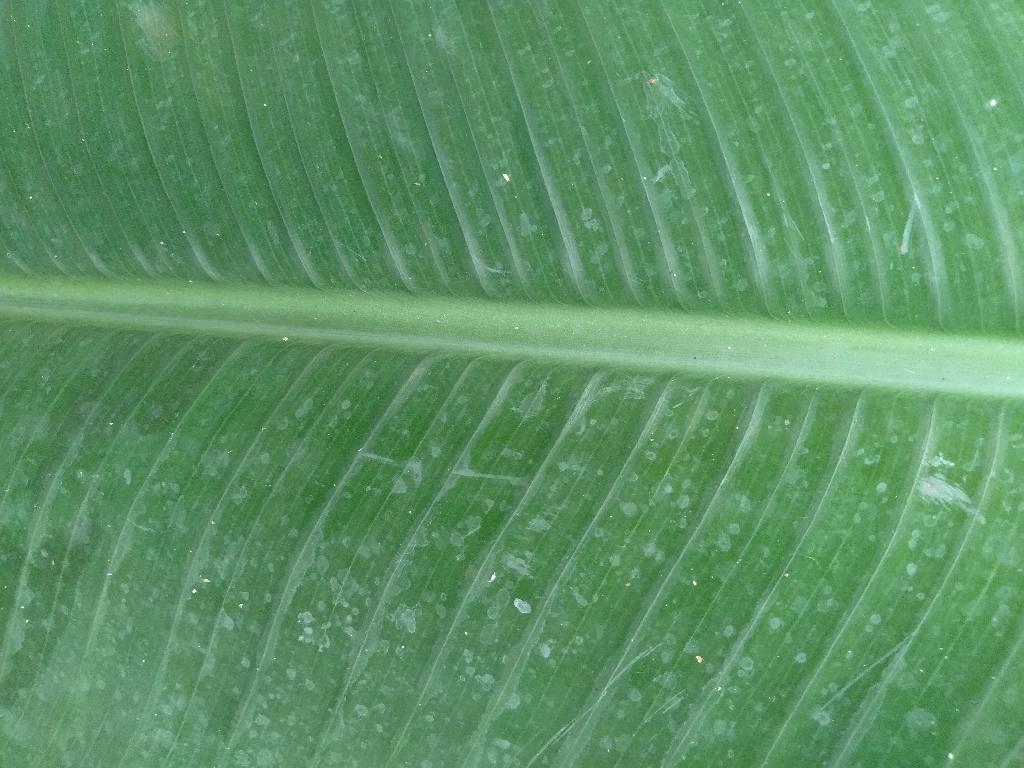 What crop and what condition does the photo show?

banana, healthy
